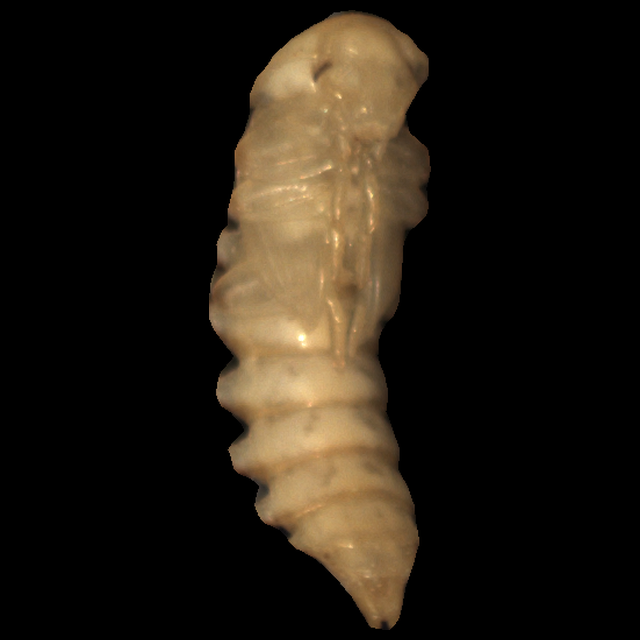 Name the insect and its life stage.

mealworm pupa
